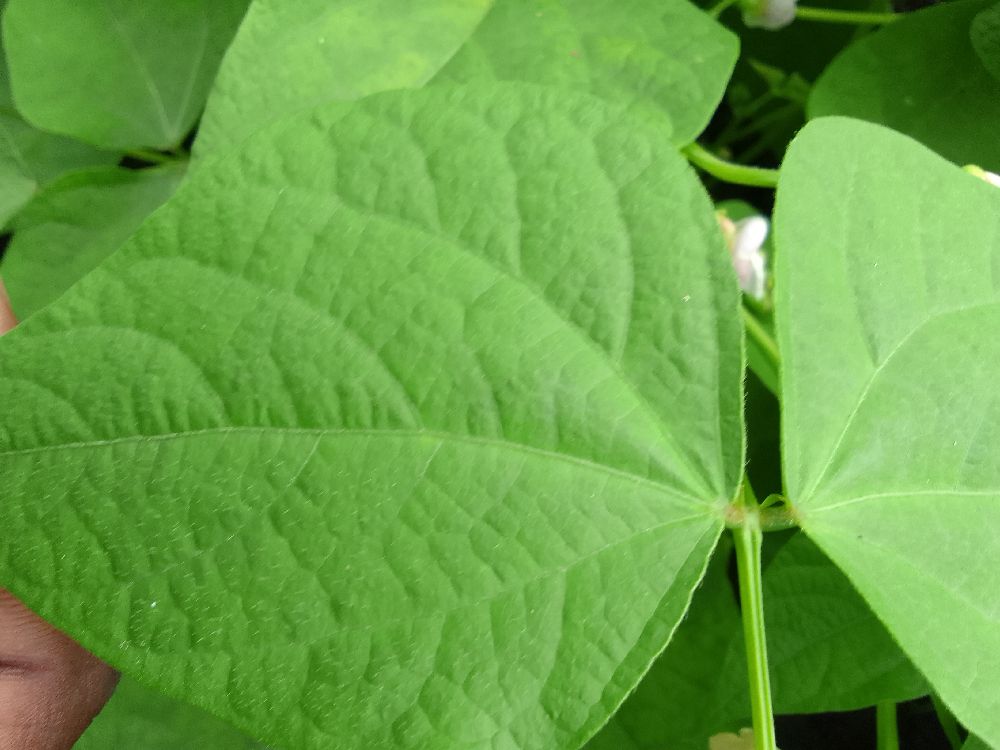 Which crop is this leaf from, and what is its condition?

common bean, healthy
